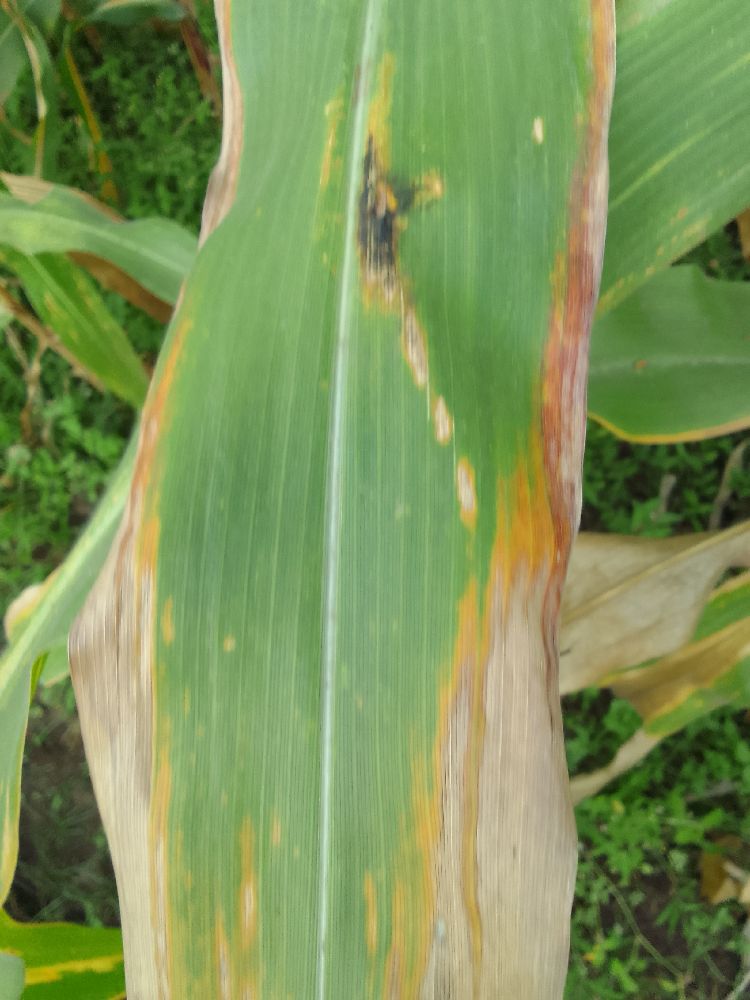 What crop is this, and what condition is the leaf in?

maize, maize lethal necrosis
